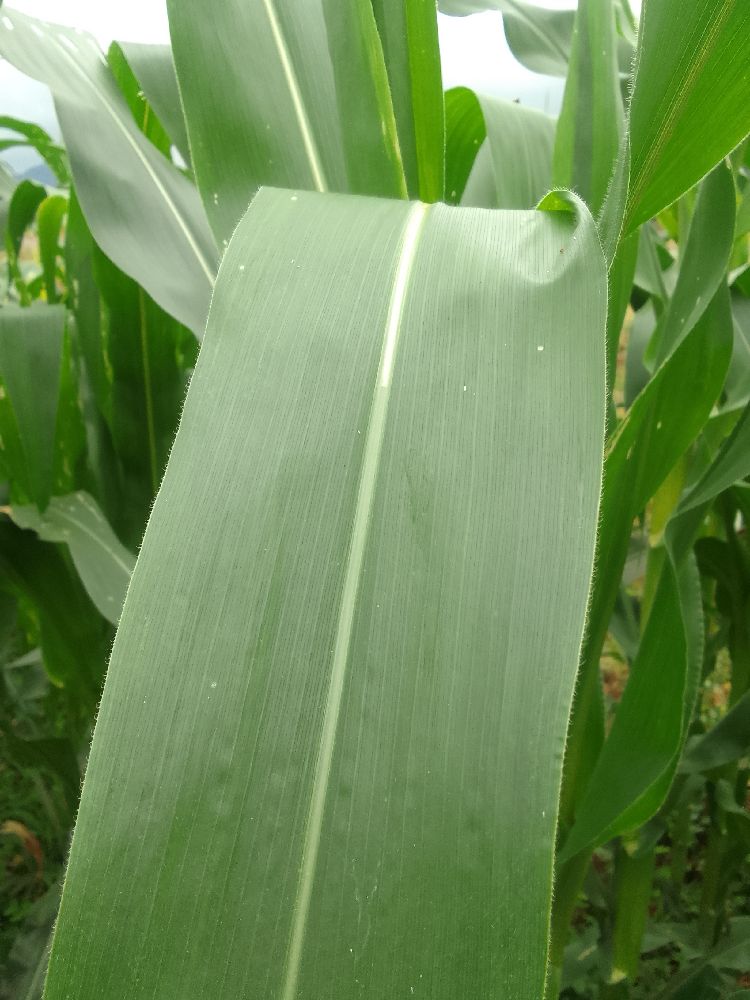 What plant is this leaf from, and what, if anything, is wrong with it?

maize, healthy
